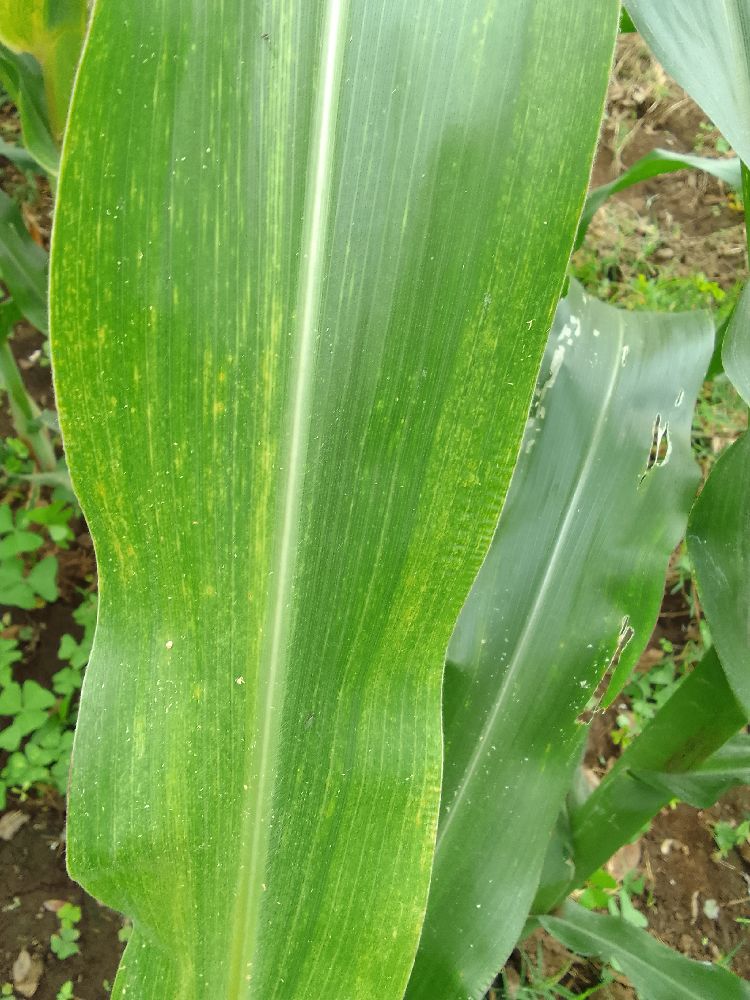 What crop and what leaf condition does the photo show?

maize, maize lethal necrosis
